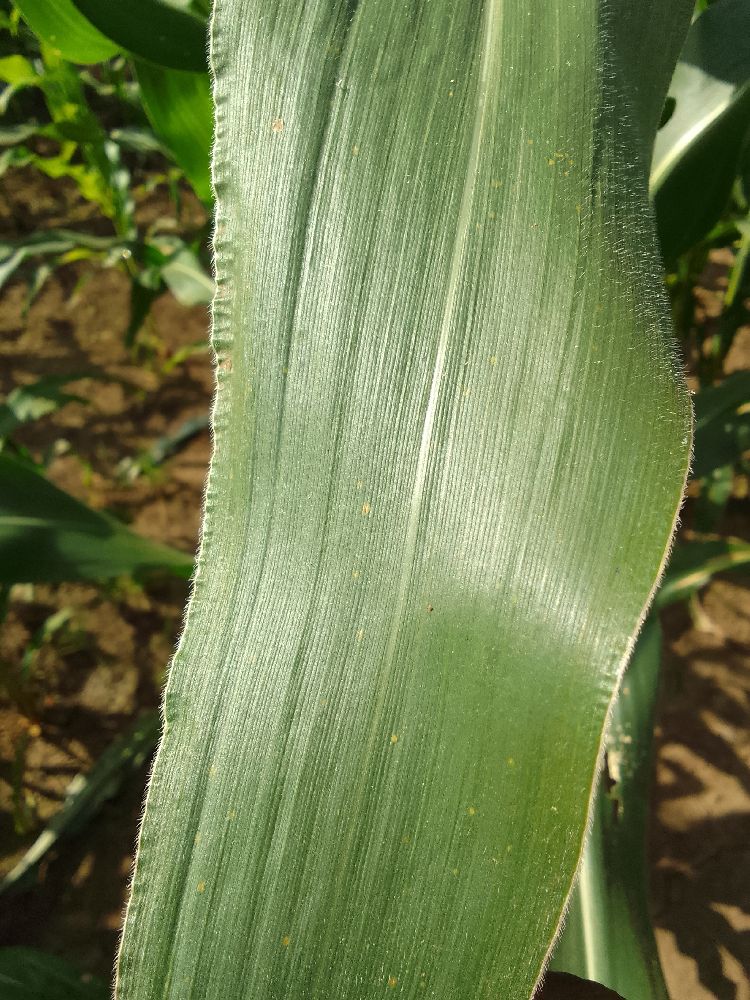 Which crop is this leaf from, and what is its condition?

maize, healthy
